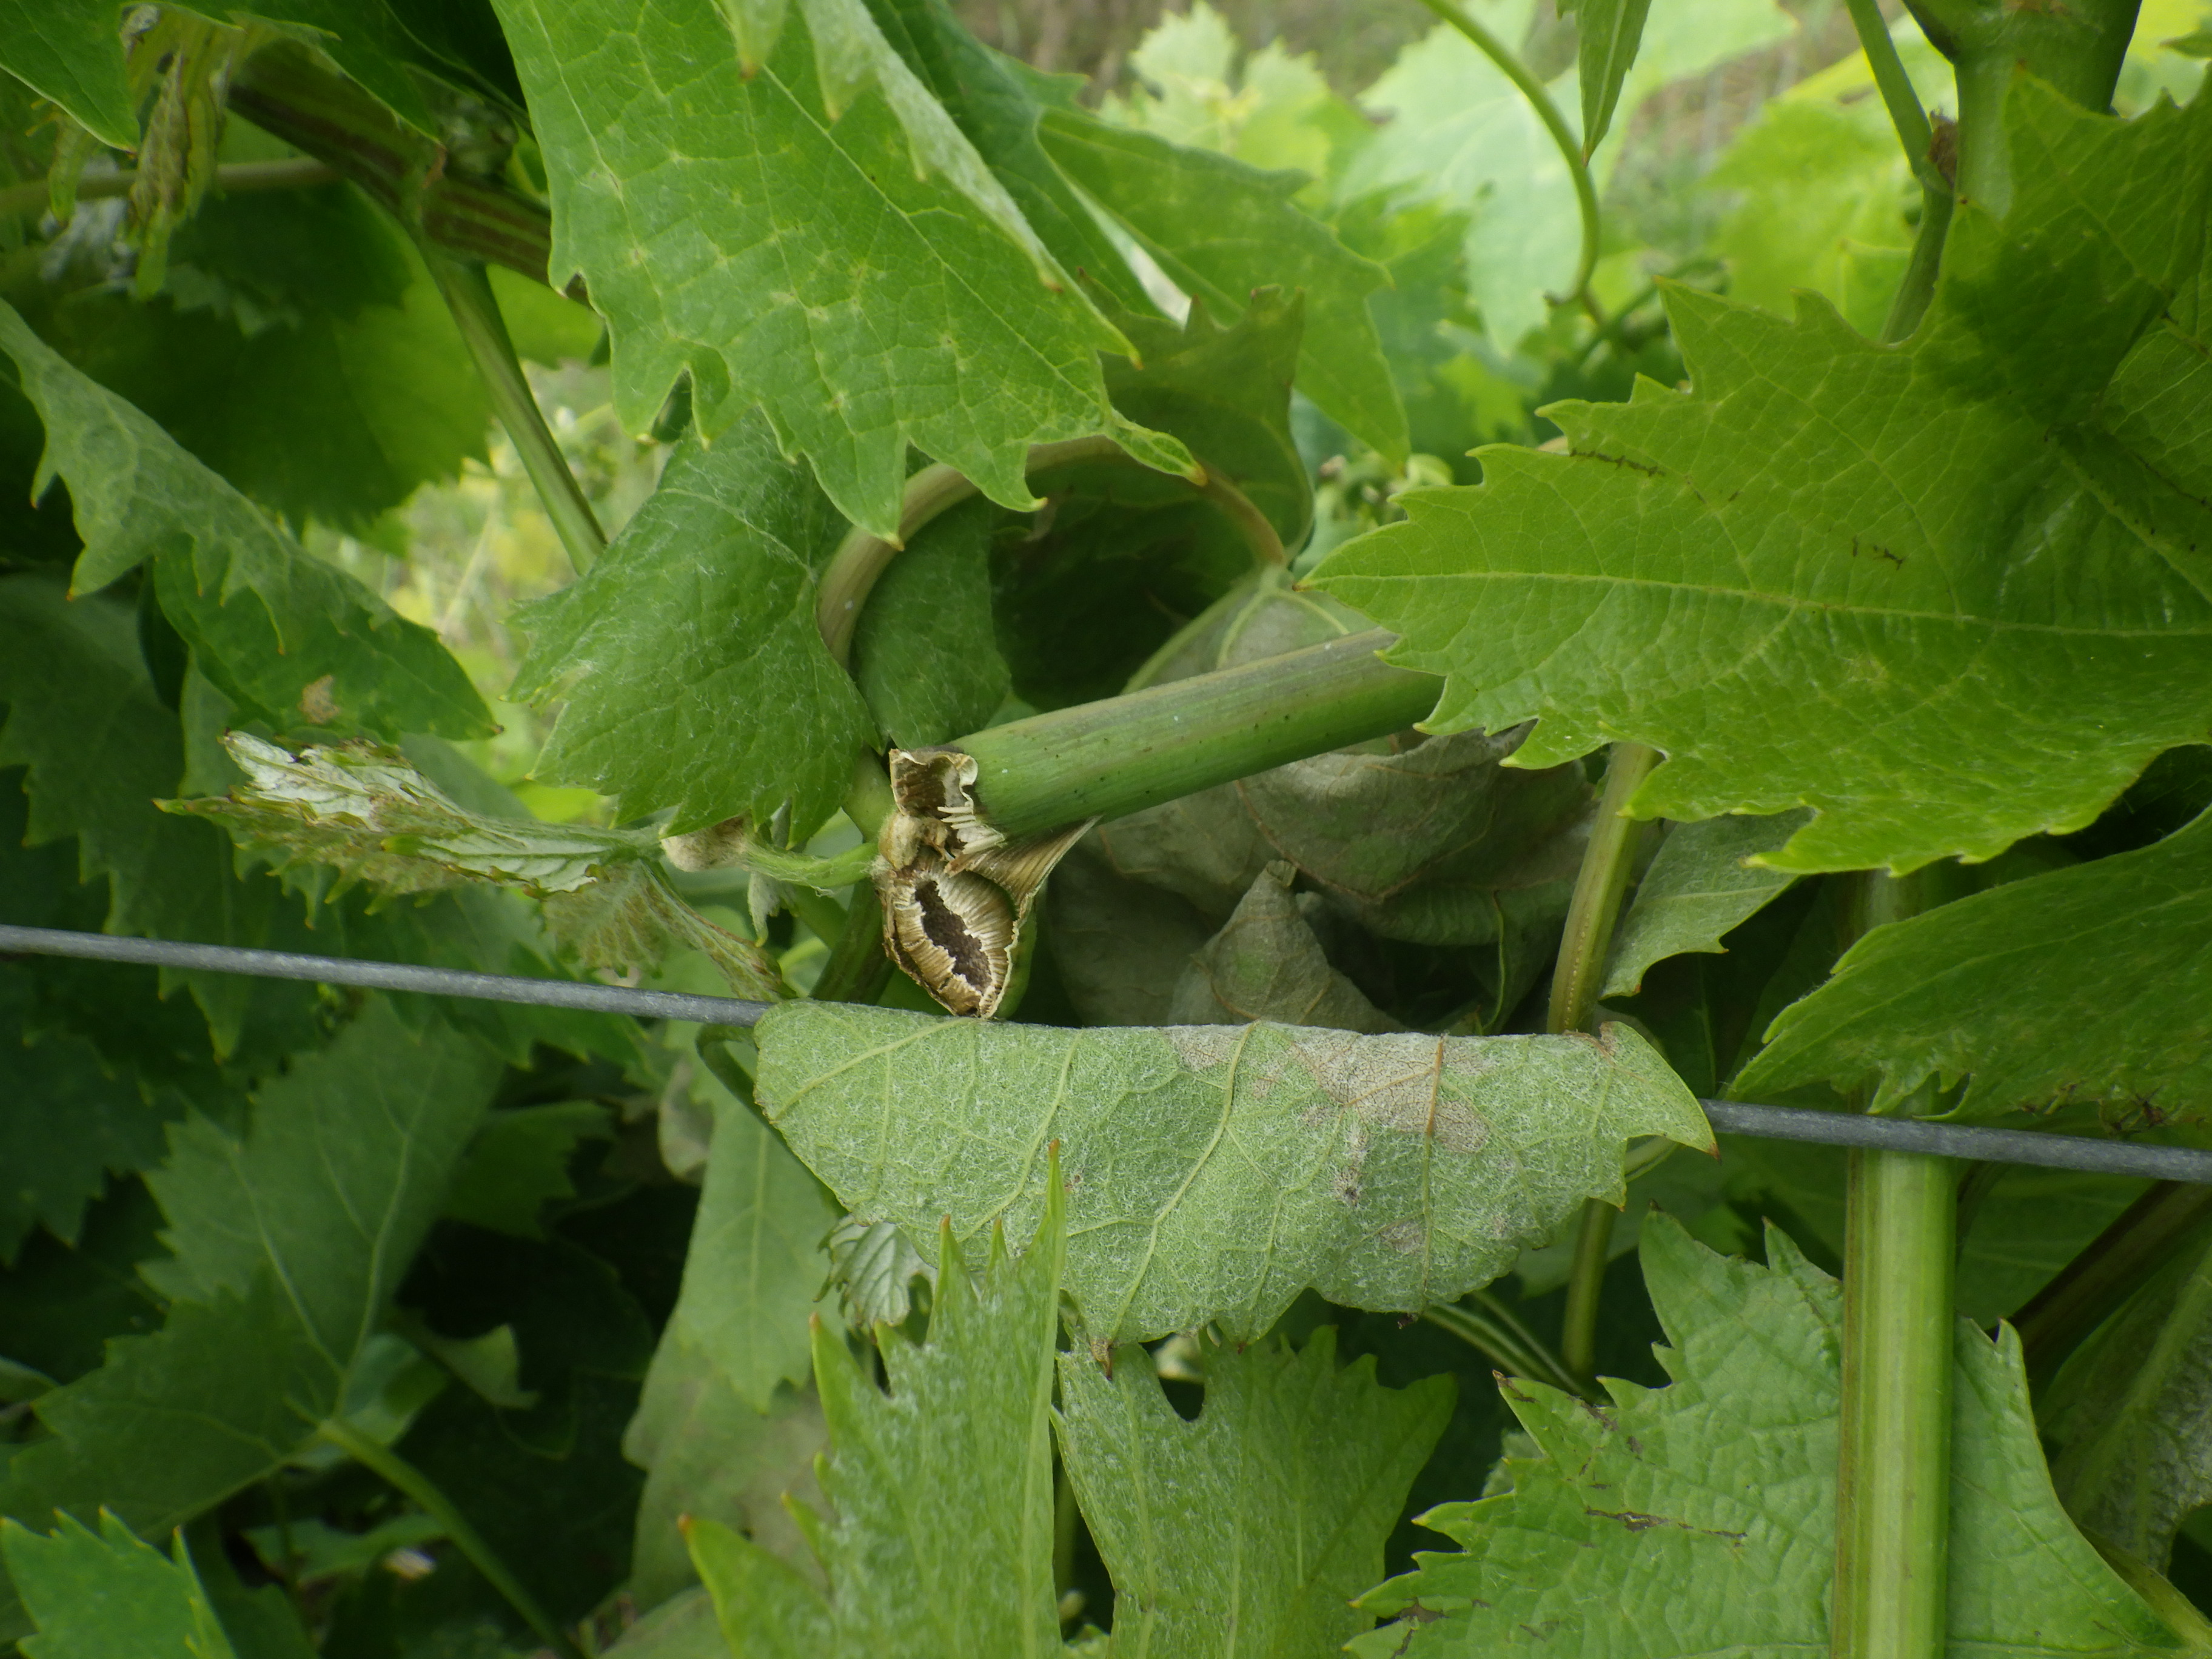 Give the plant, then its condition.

grapevine, mechanical damage, mites
